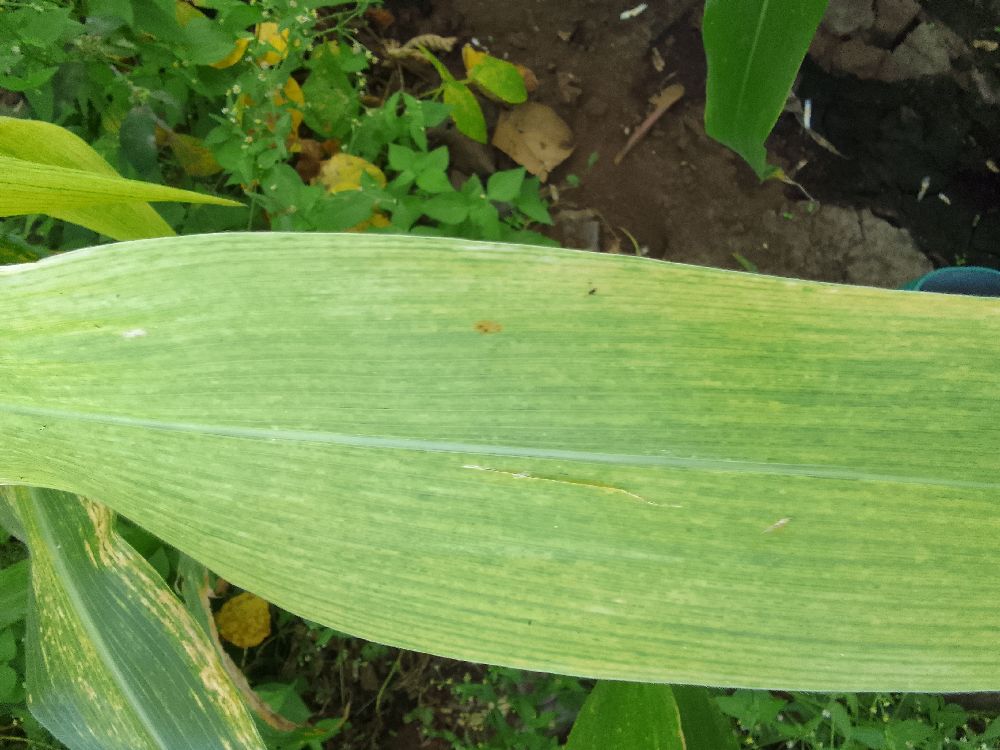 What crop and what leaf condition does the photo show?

maize, maize lethal necrosis
